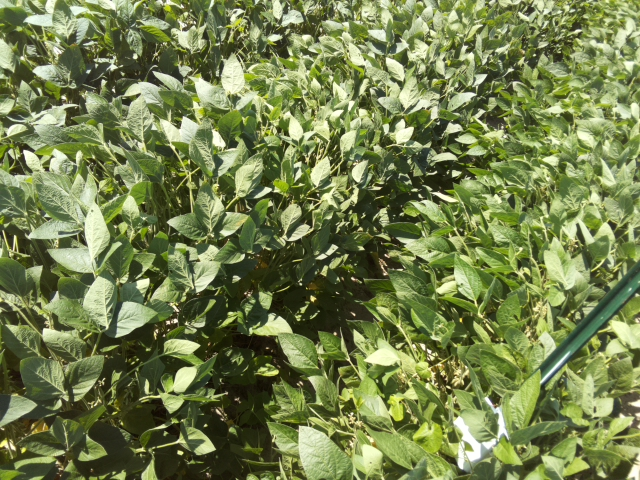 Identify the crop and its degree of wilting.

soybean, slight leaflet or petiole turgor loss in upper canopy
